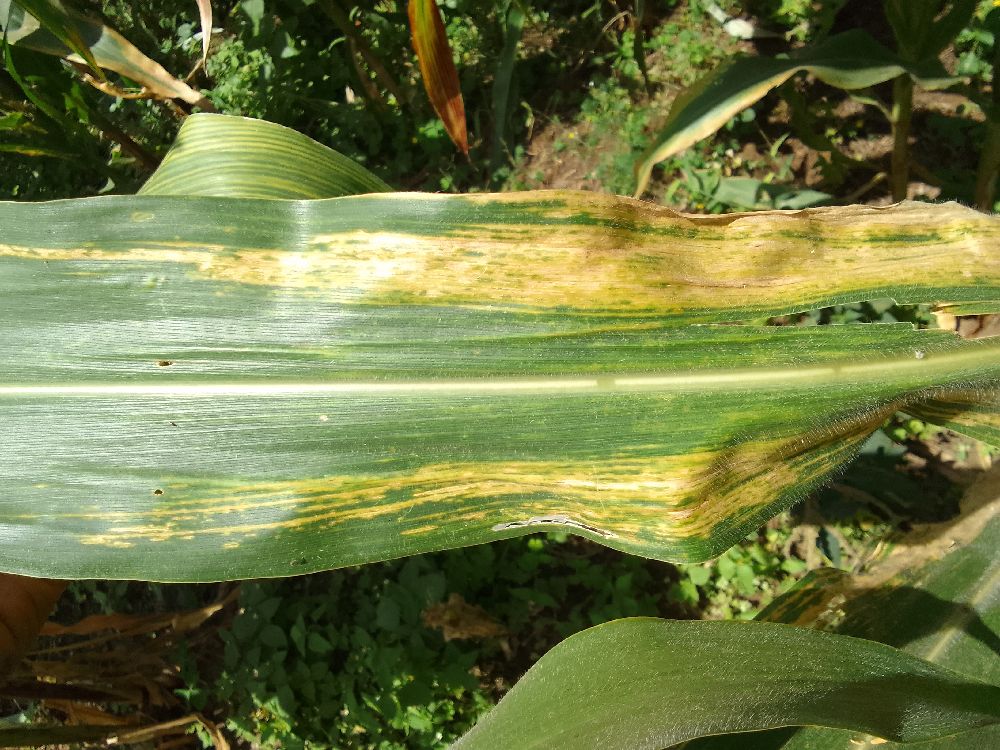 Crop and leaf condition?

maize, maize lethal necrosis
